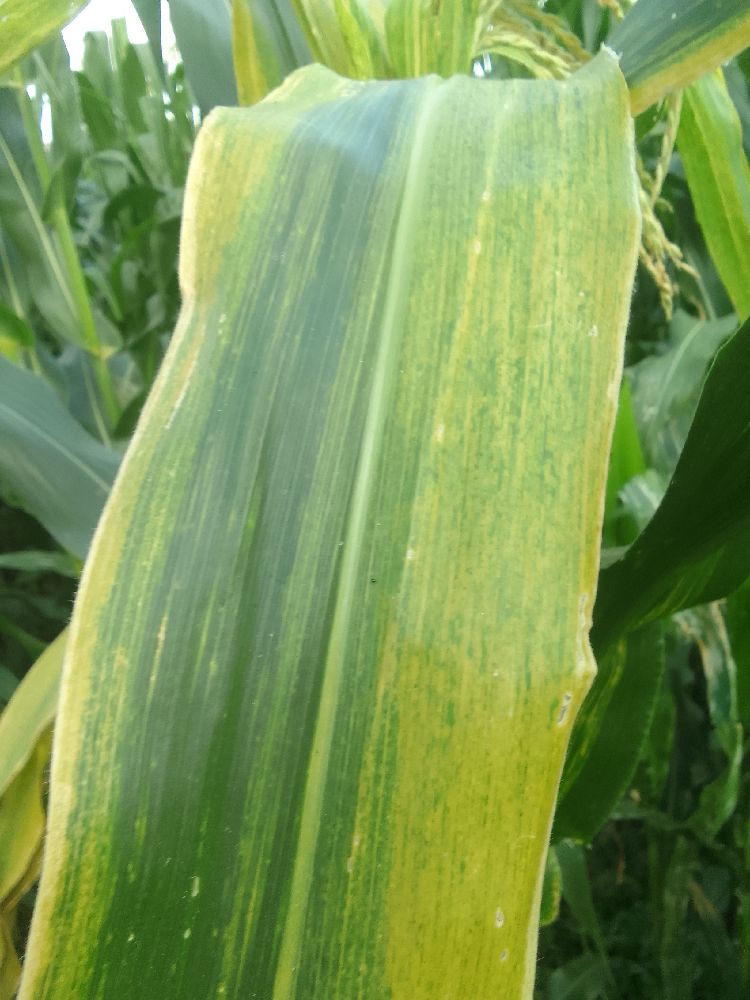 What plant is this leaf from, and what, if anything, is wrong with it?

maize, maize lethal necrosis
